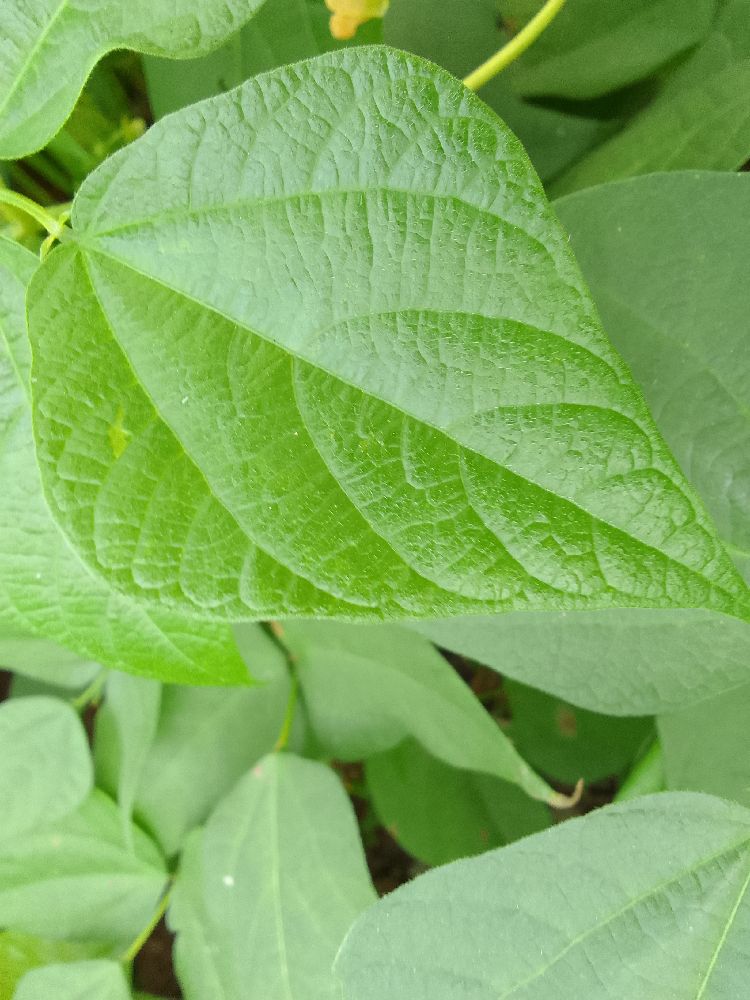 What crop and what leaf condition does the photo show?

common bean, healthy
